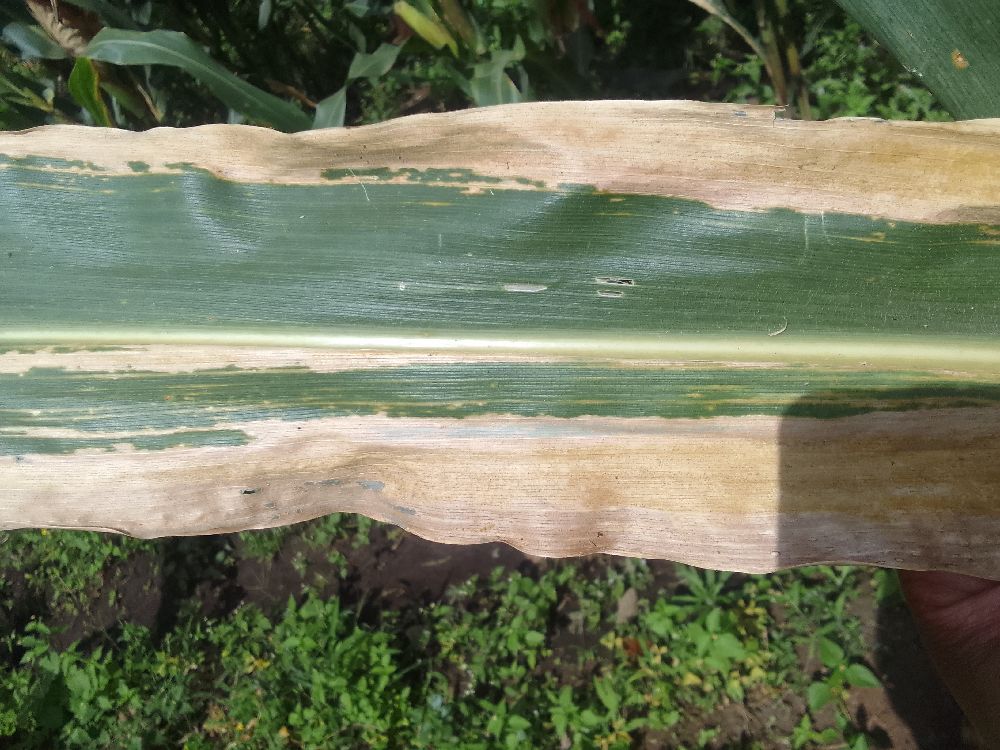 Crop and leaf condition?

maize, maize lethal necrosis
